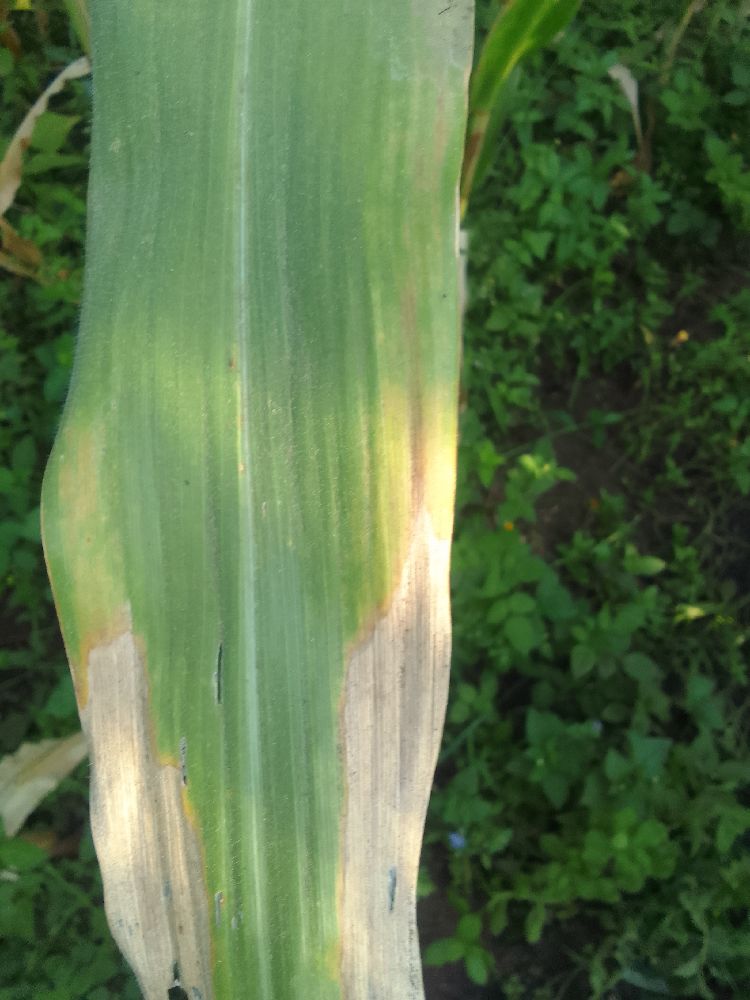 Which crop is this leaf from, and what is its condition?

maize, maize lethal necrosis
